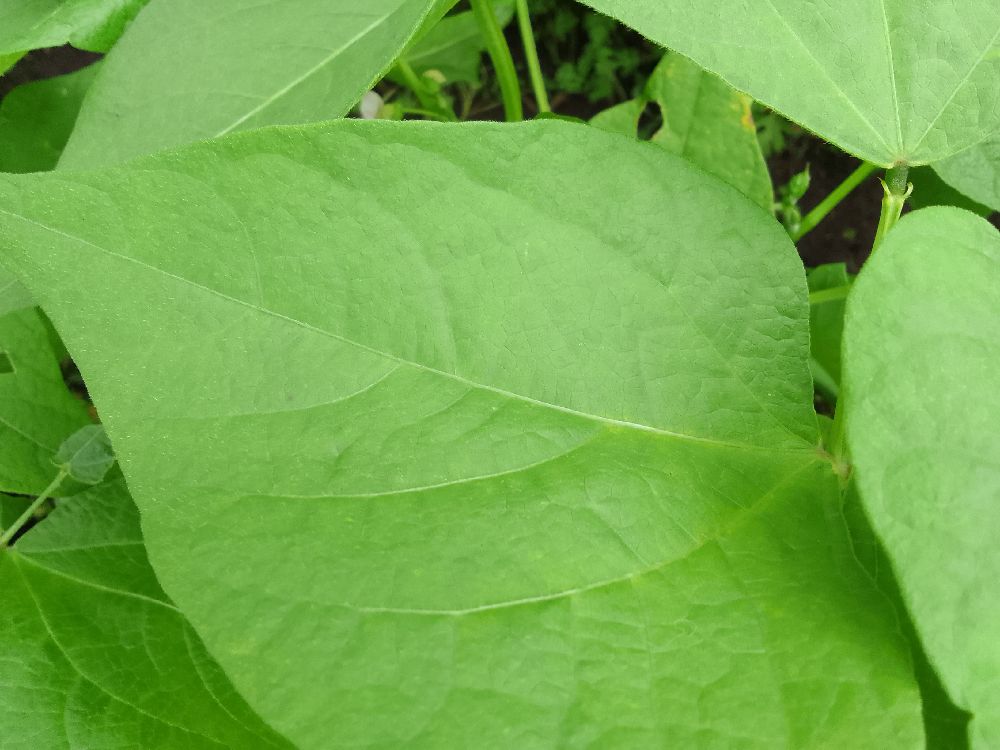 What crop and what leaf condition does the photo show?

common bean, healthy
